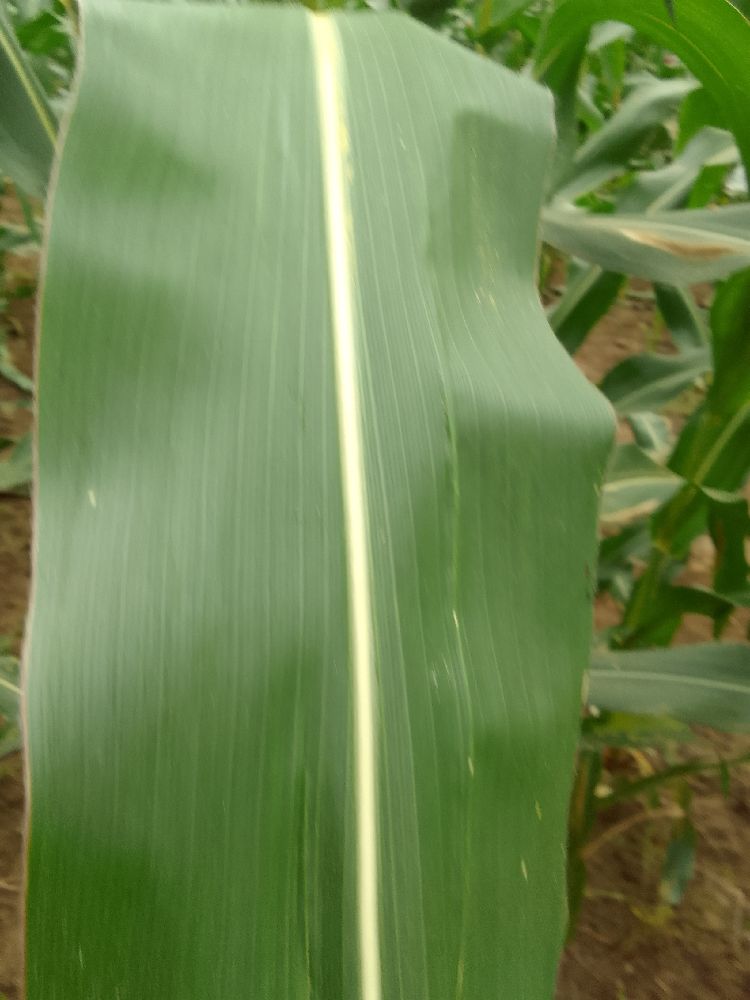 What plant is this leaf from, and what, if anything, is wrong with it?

maize, healthy
